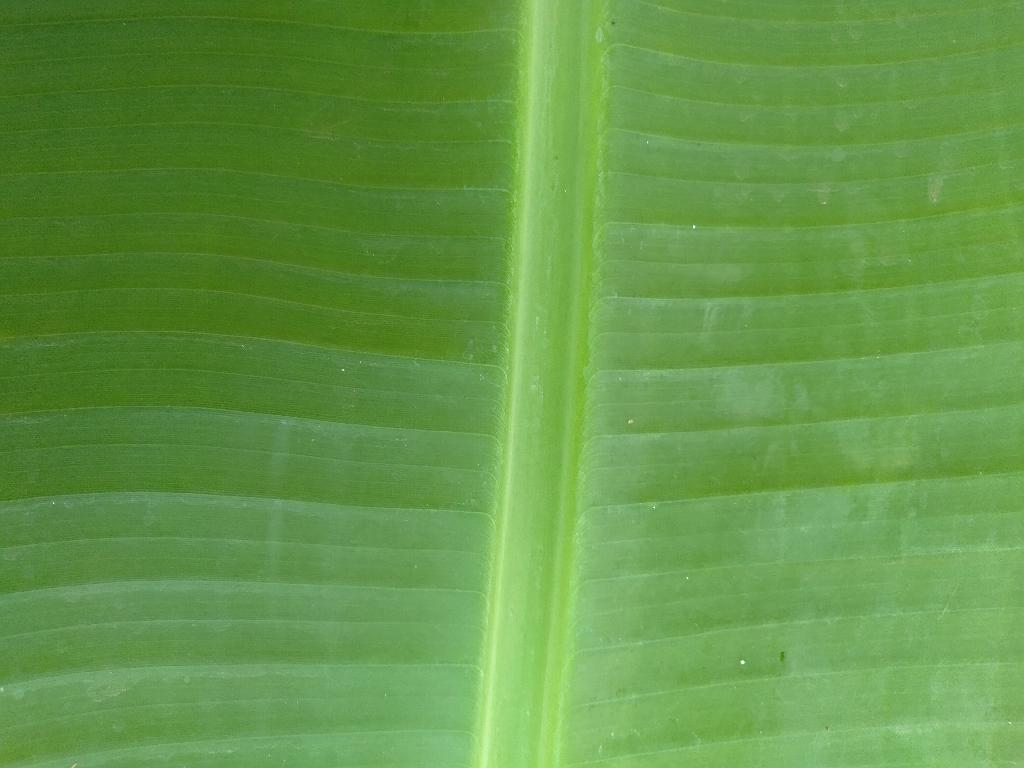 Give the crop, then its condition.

banana, healthy
